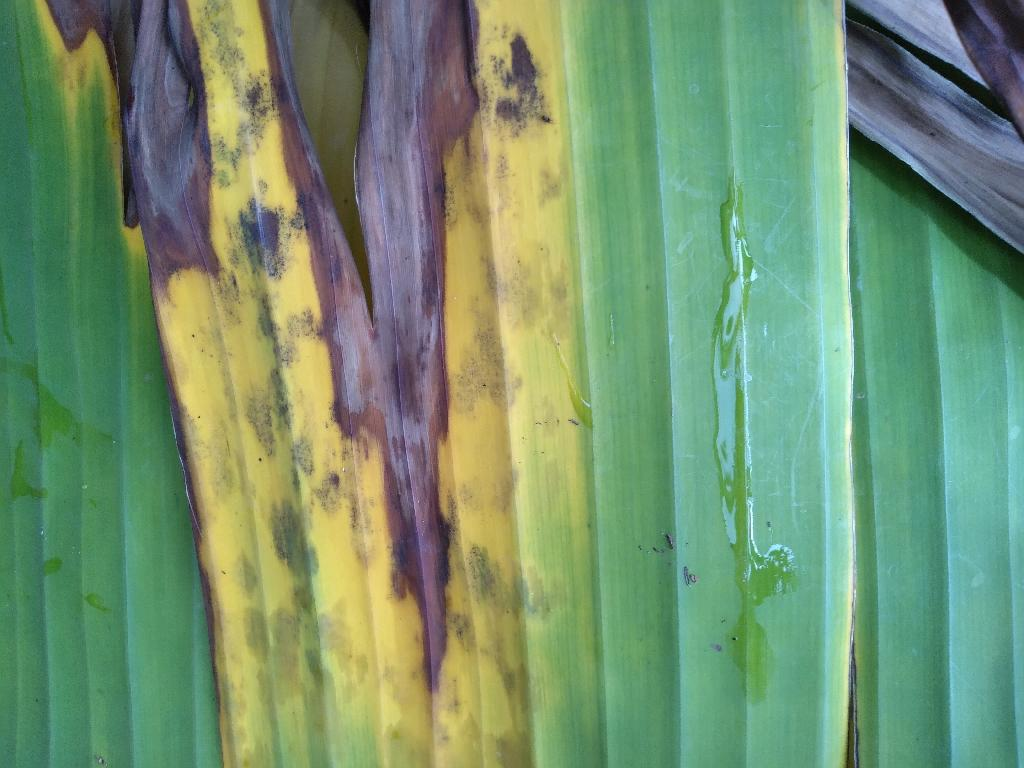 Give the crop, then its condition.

banana, fusarium wilt race 1
